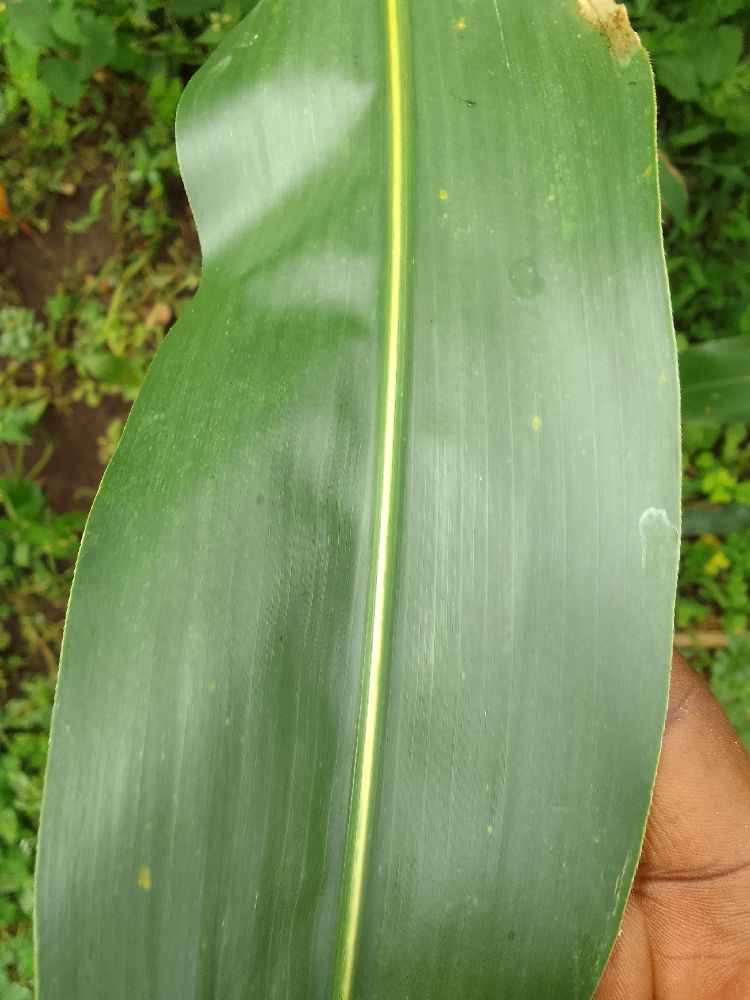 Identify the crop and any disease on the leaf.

maize, healthy
